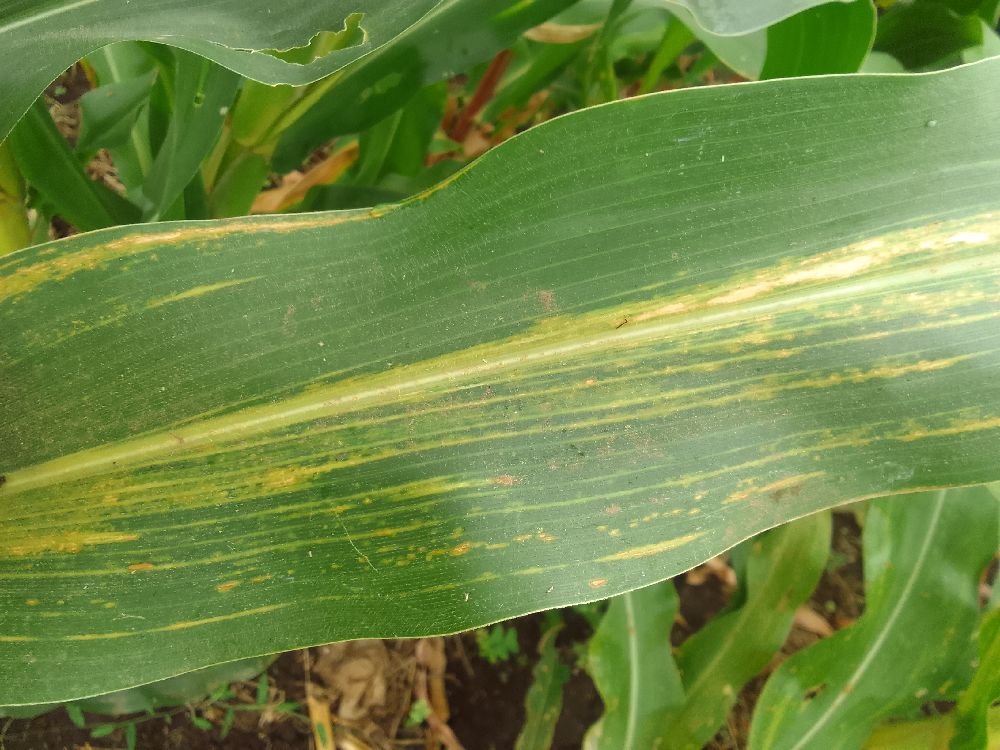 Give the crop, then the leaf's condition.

maize, maize lethal necrosis
